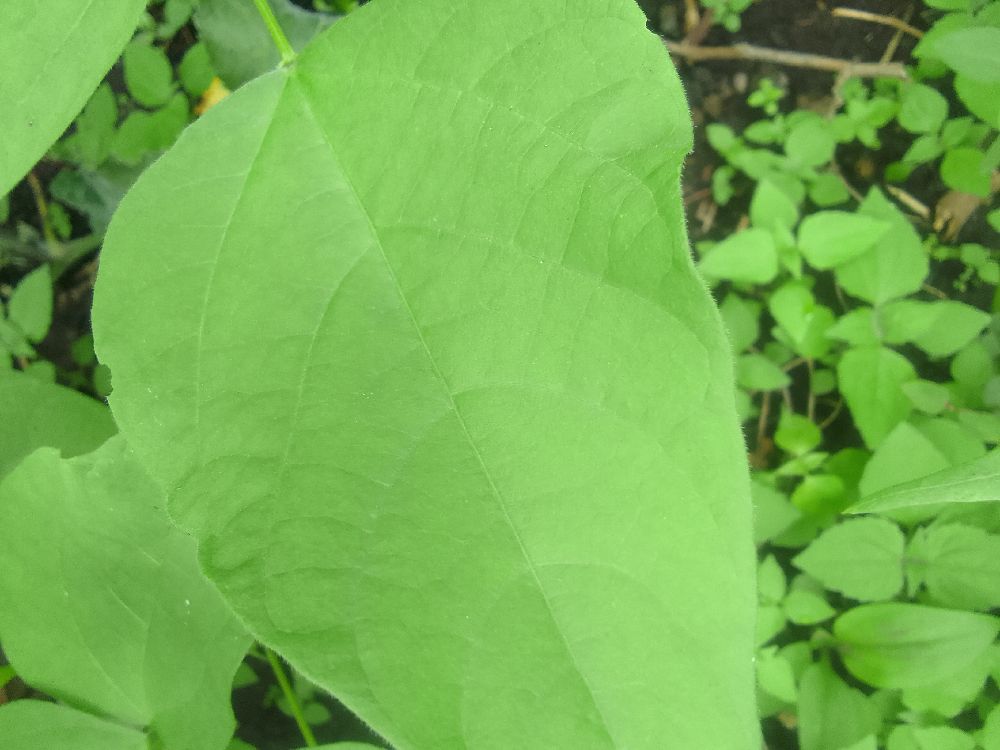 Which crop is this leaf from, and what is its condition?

common bean, healthy
